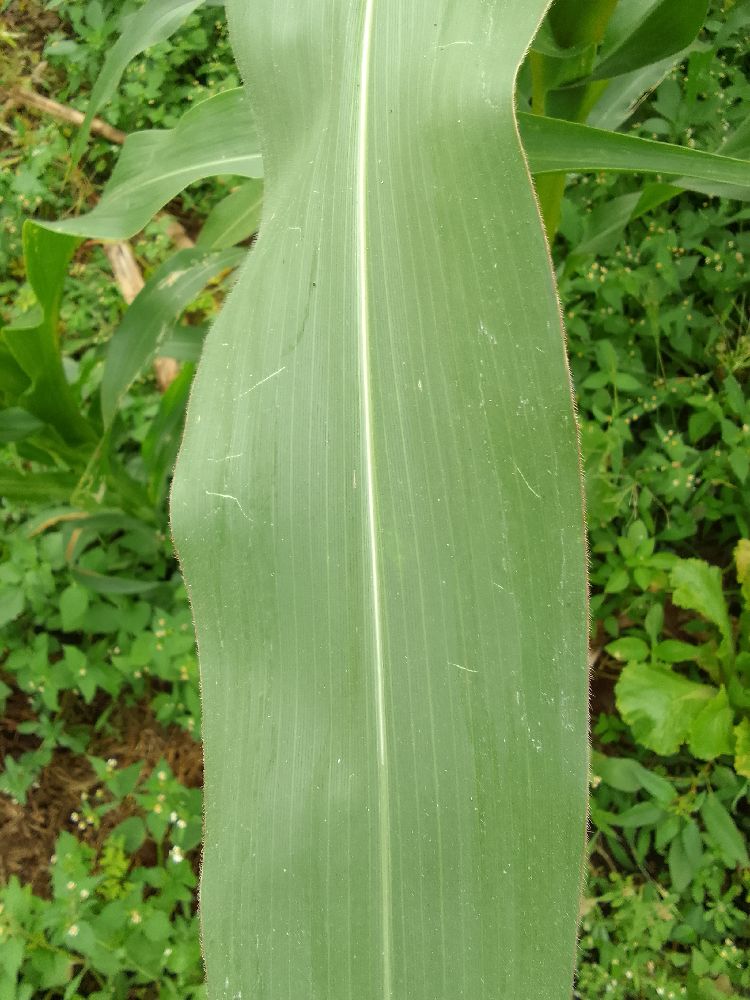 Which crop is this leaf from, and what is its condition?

maize, healthy
